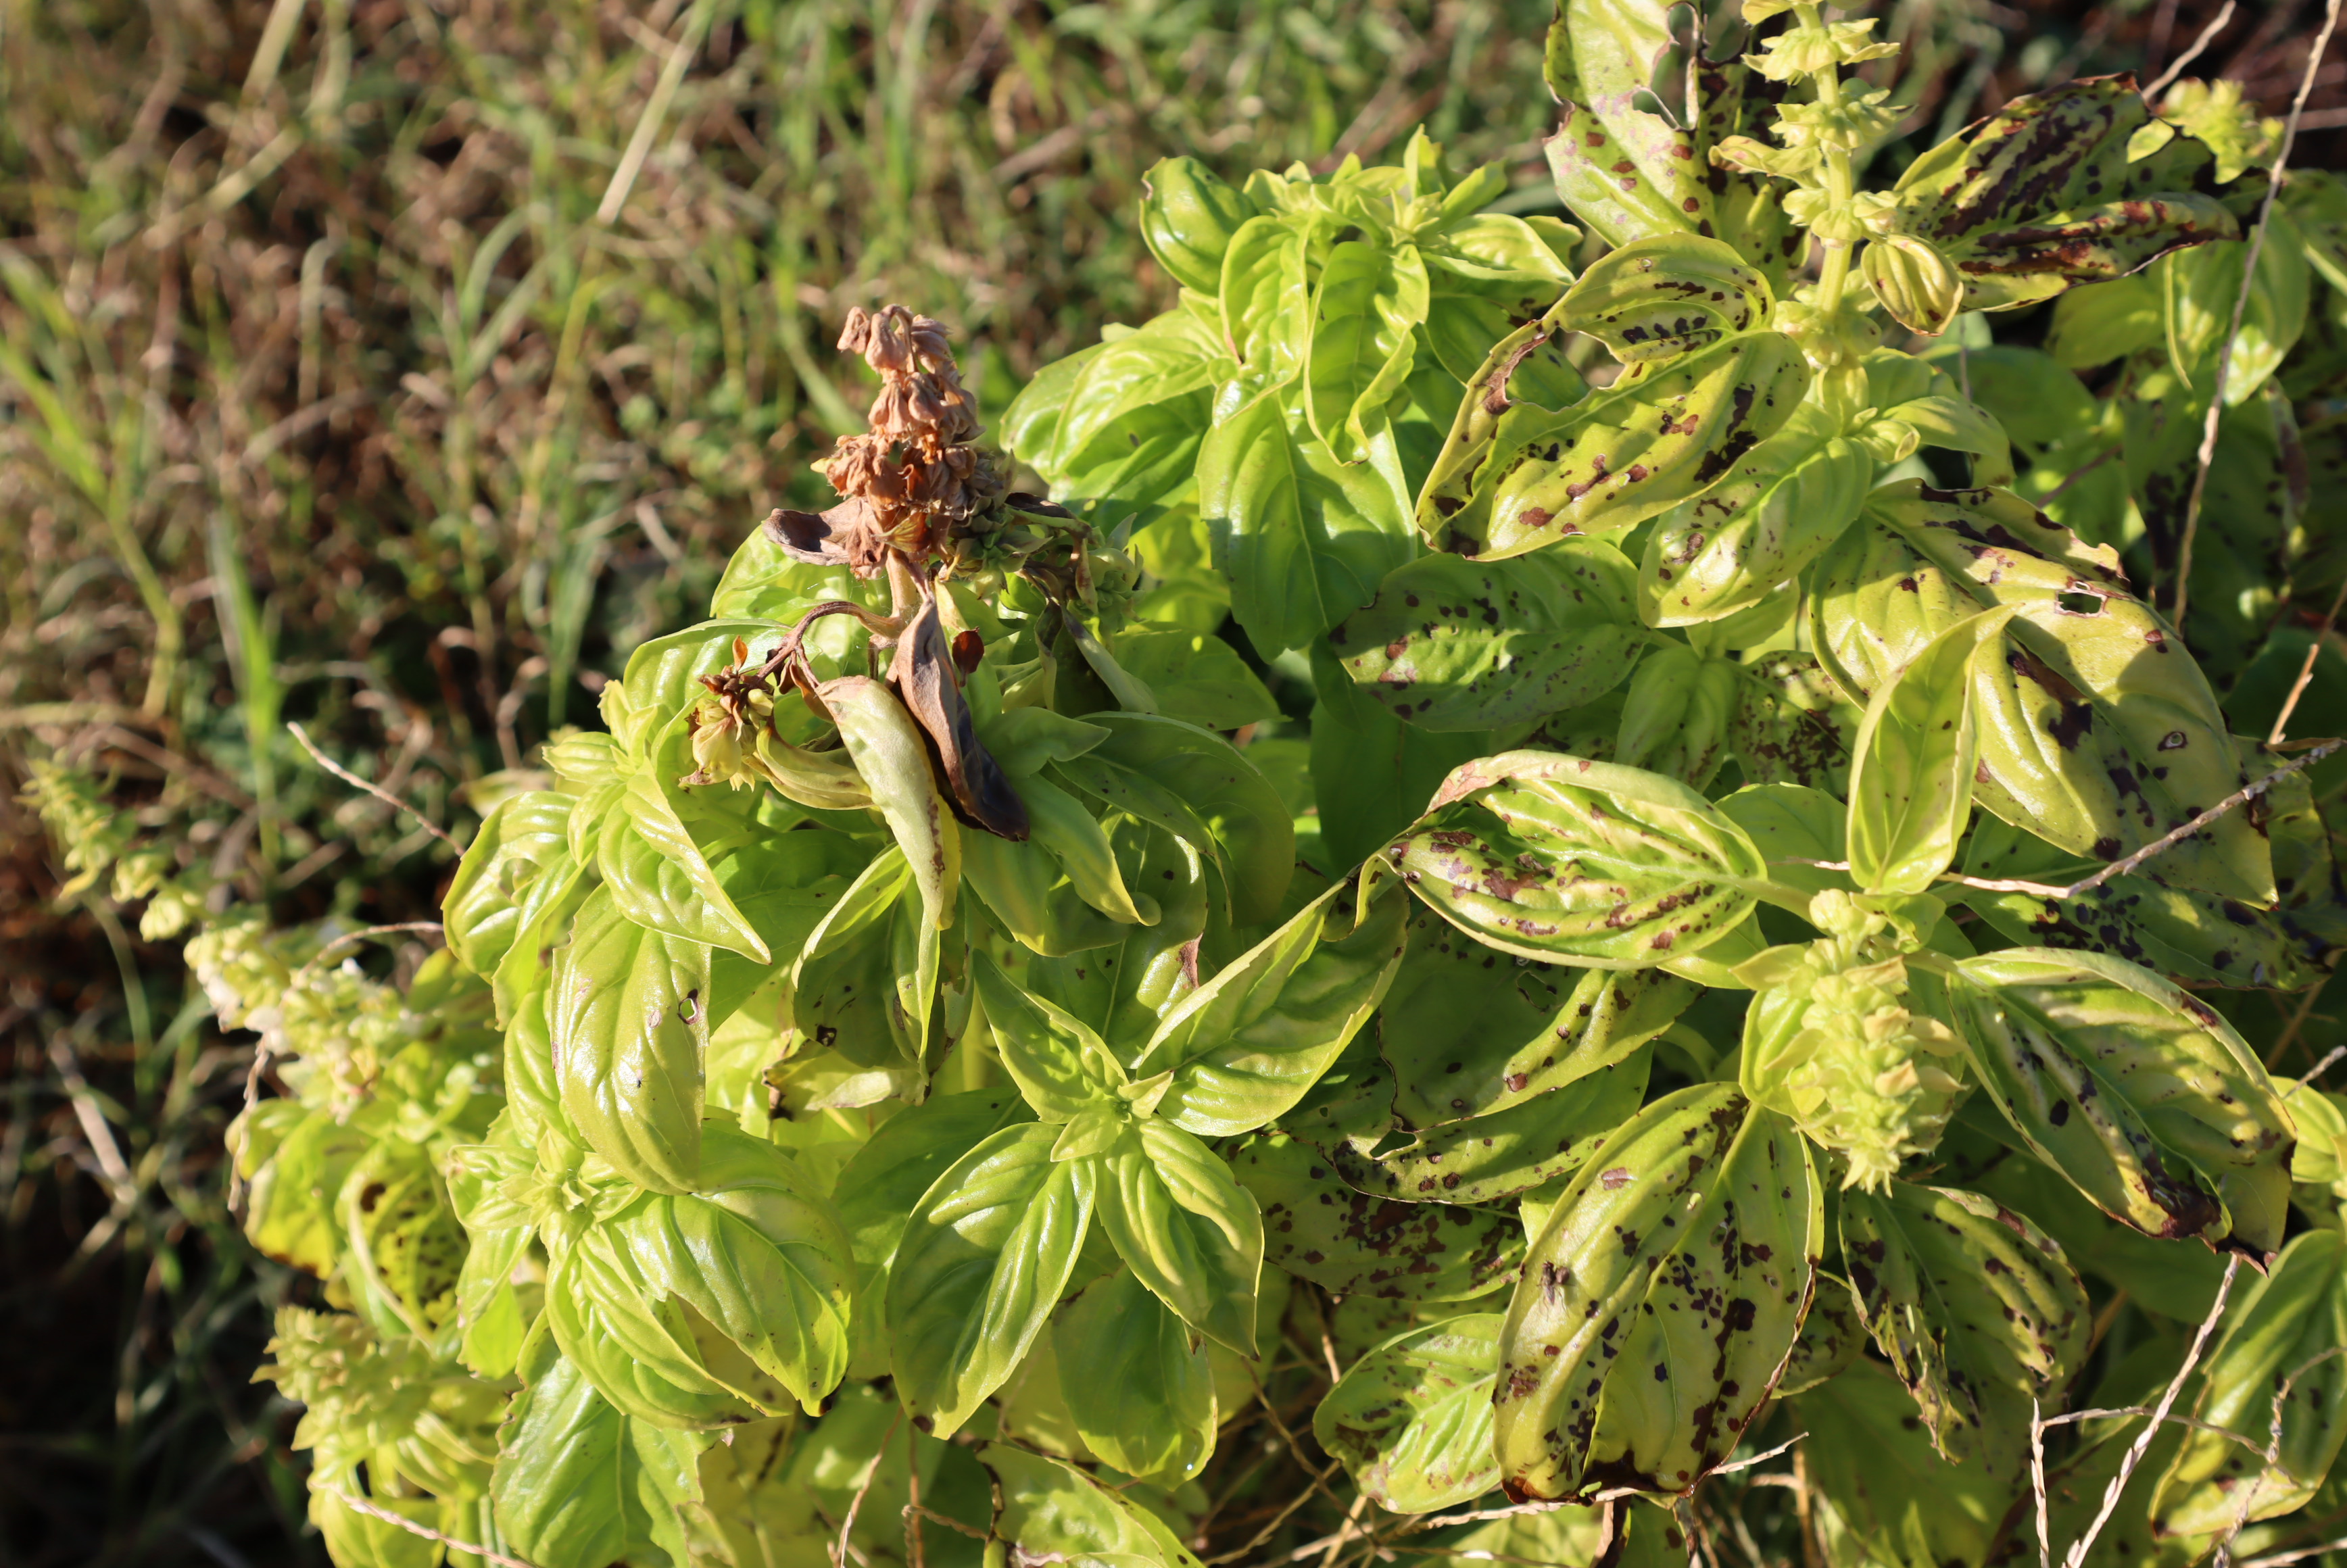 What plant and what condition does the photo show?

basil, cercospora
